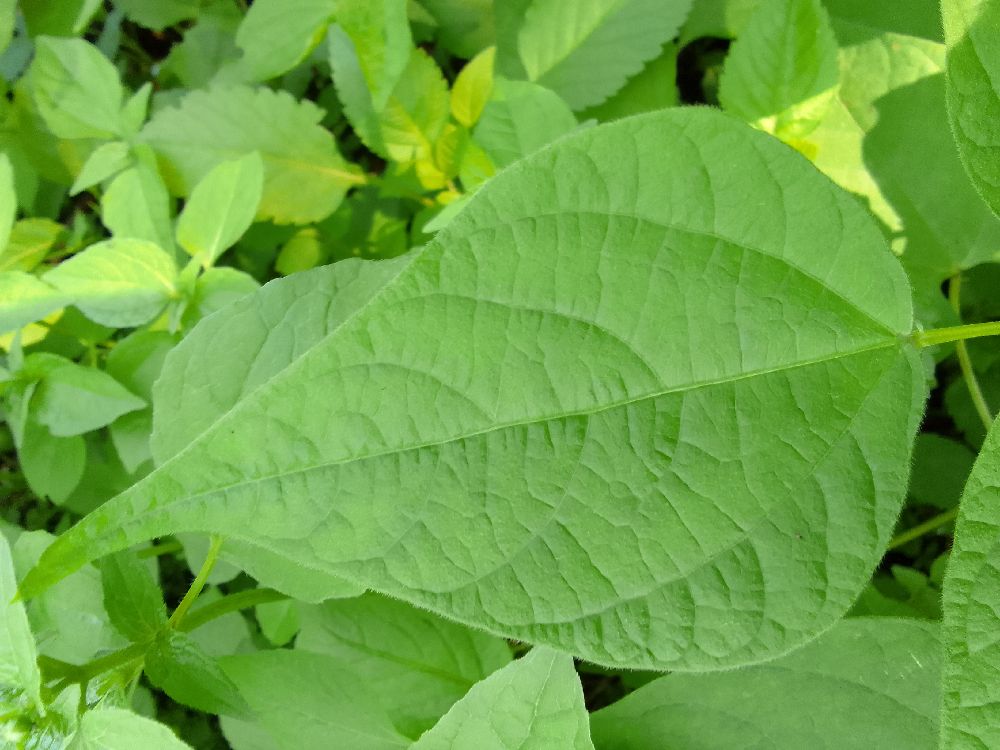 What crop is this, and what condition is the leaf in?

common bean, healthy
